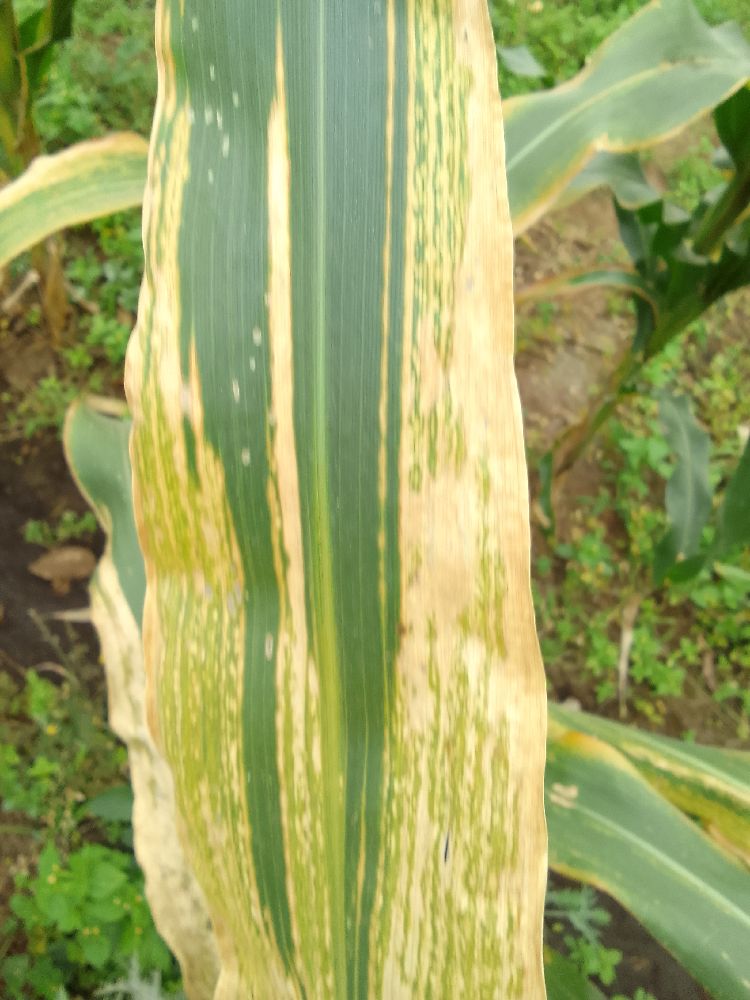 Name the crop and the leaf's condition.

maize, maize lethal necrosis
